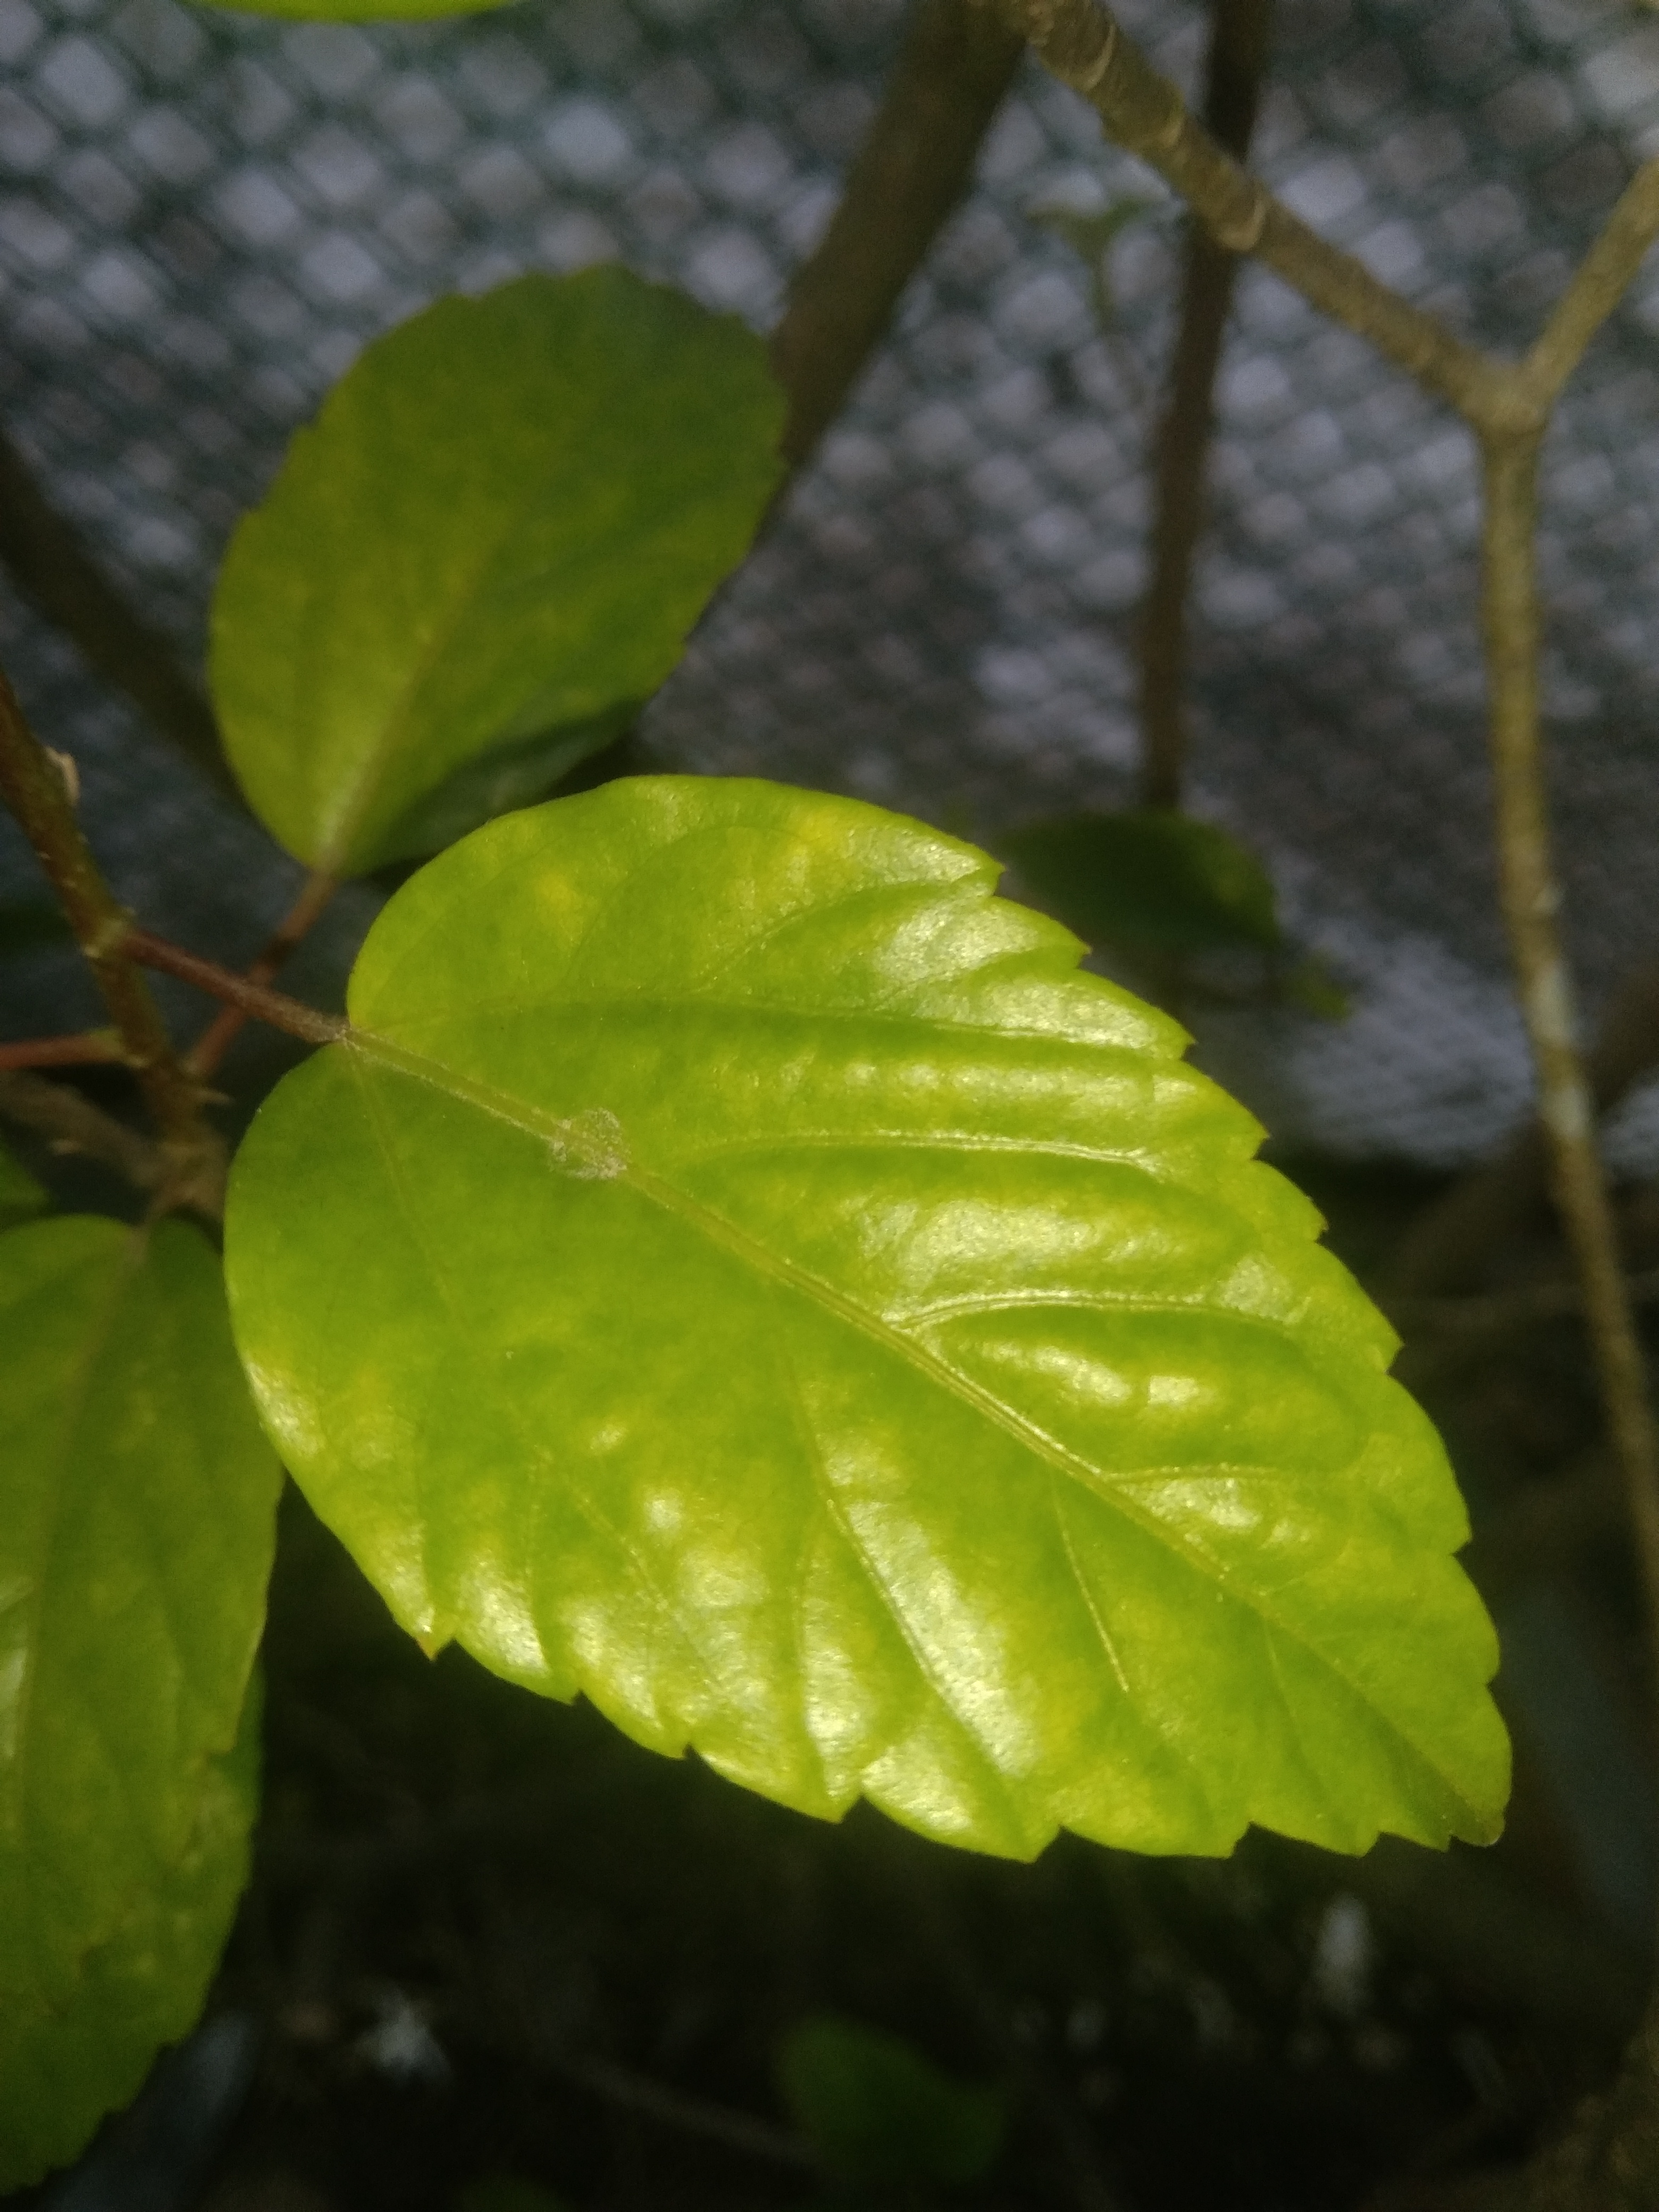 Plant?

hibiscus
